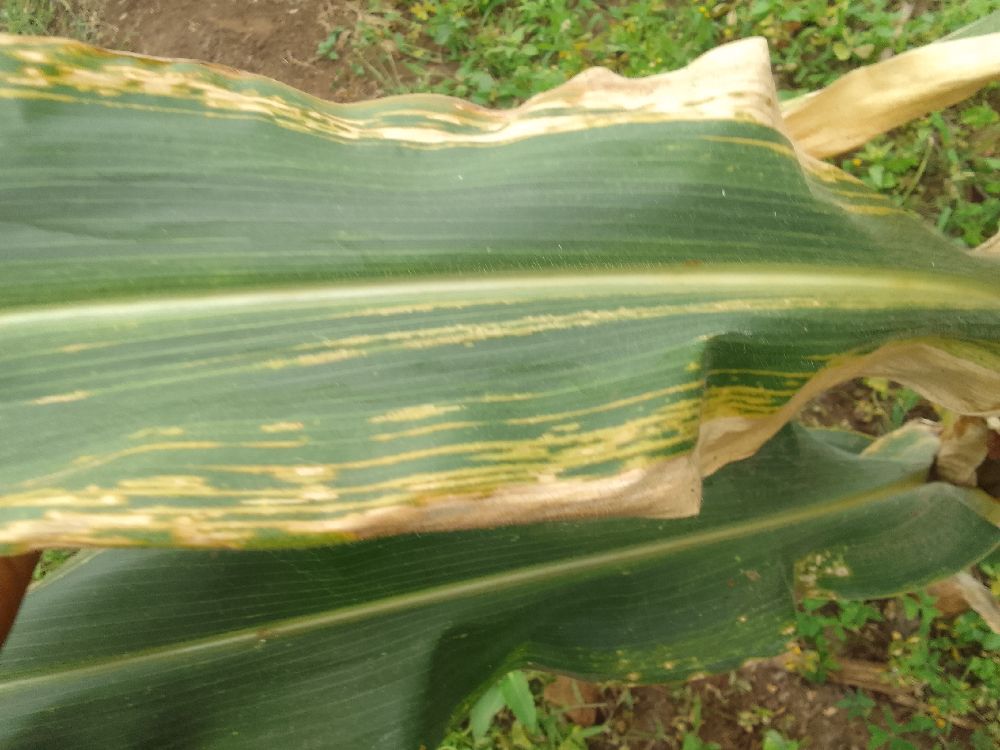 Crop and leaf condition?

maize, maize lethal necrosis
